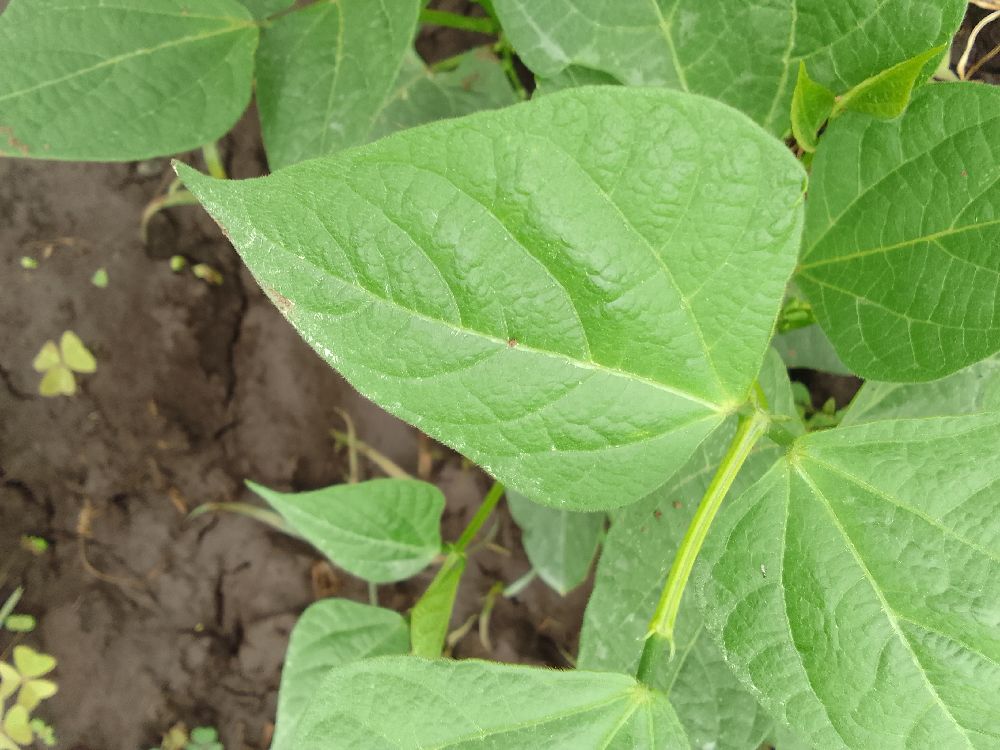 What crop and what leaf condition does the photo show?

common bean, healthy
